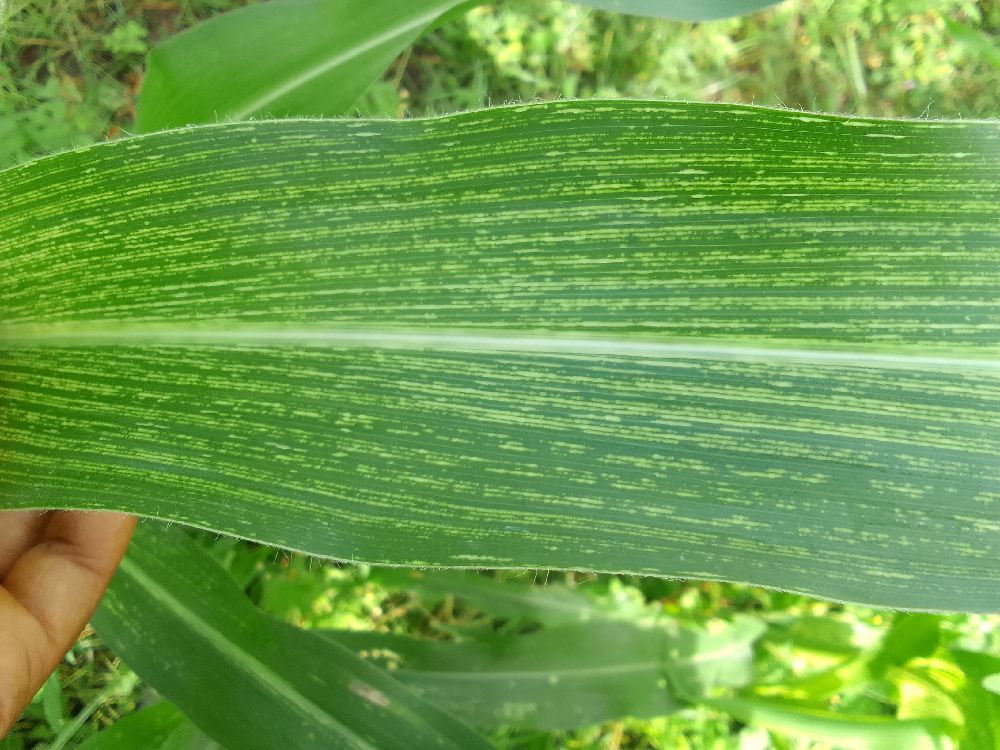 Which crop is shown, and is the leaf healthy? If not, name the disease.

maize, maize streak virus
